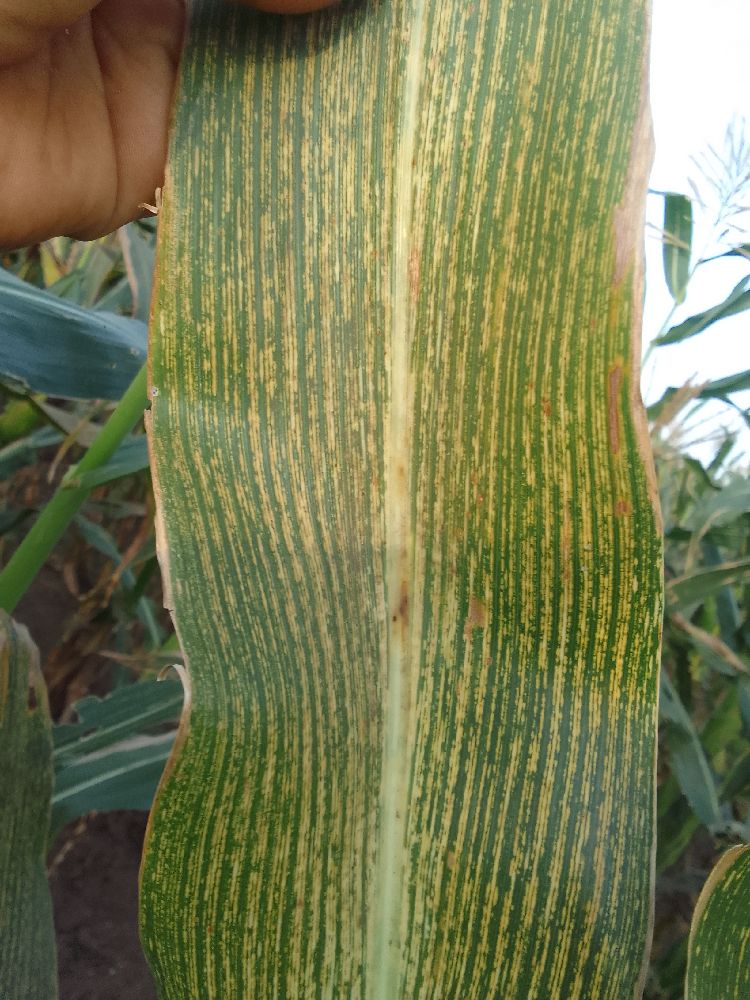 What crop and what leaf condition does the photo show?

maize, maize streak virus
